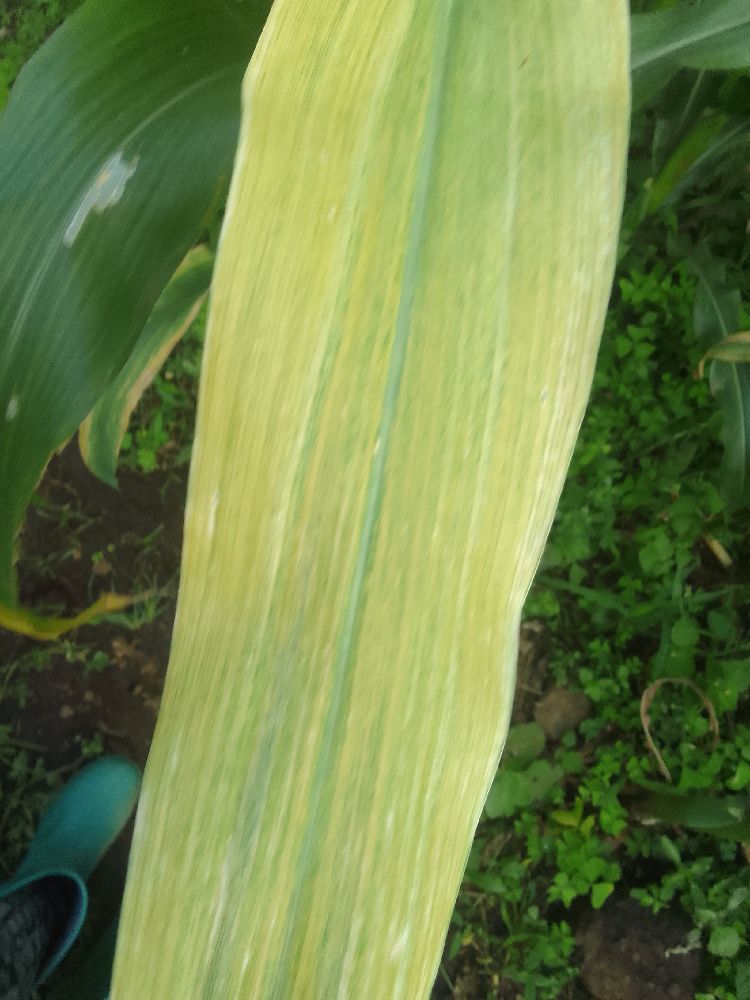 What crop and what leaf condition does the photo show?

maize, maize lethal necrosis
